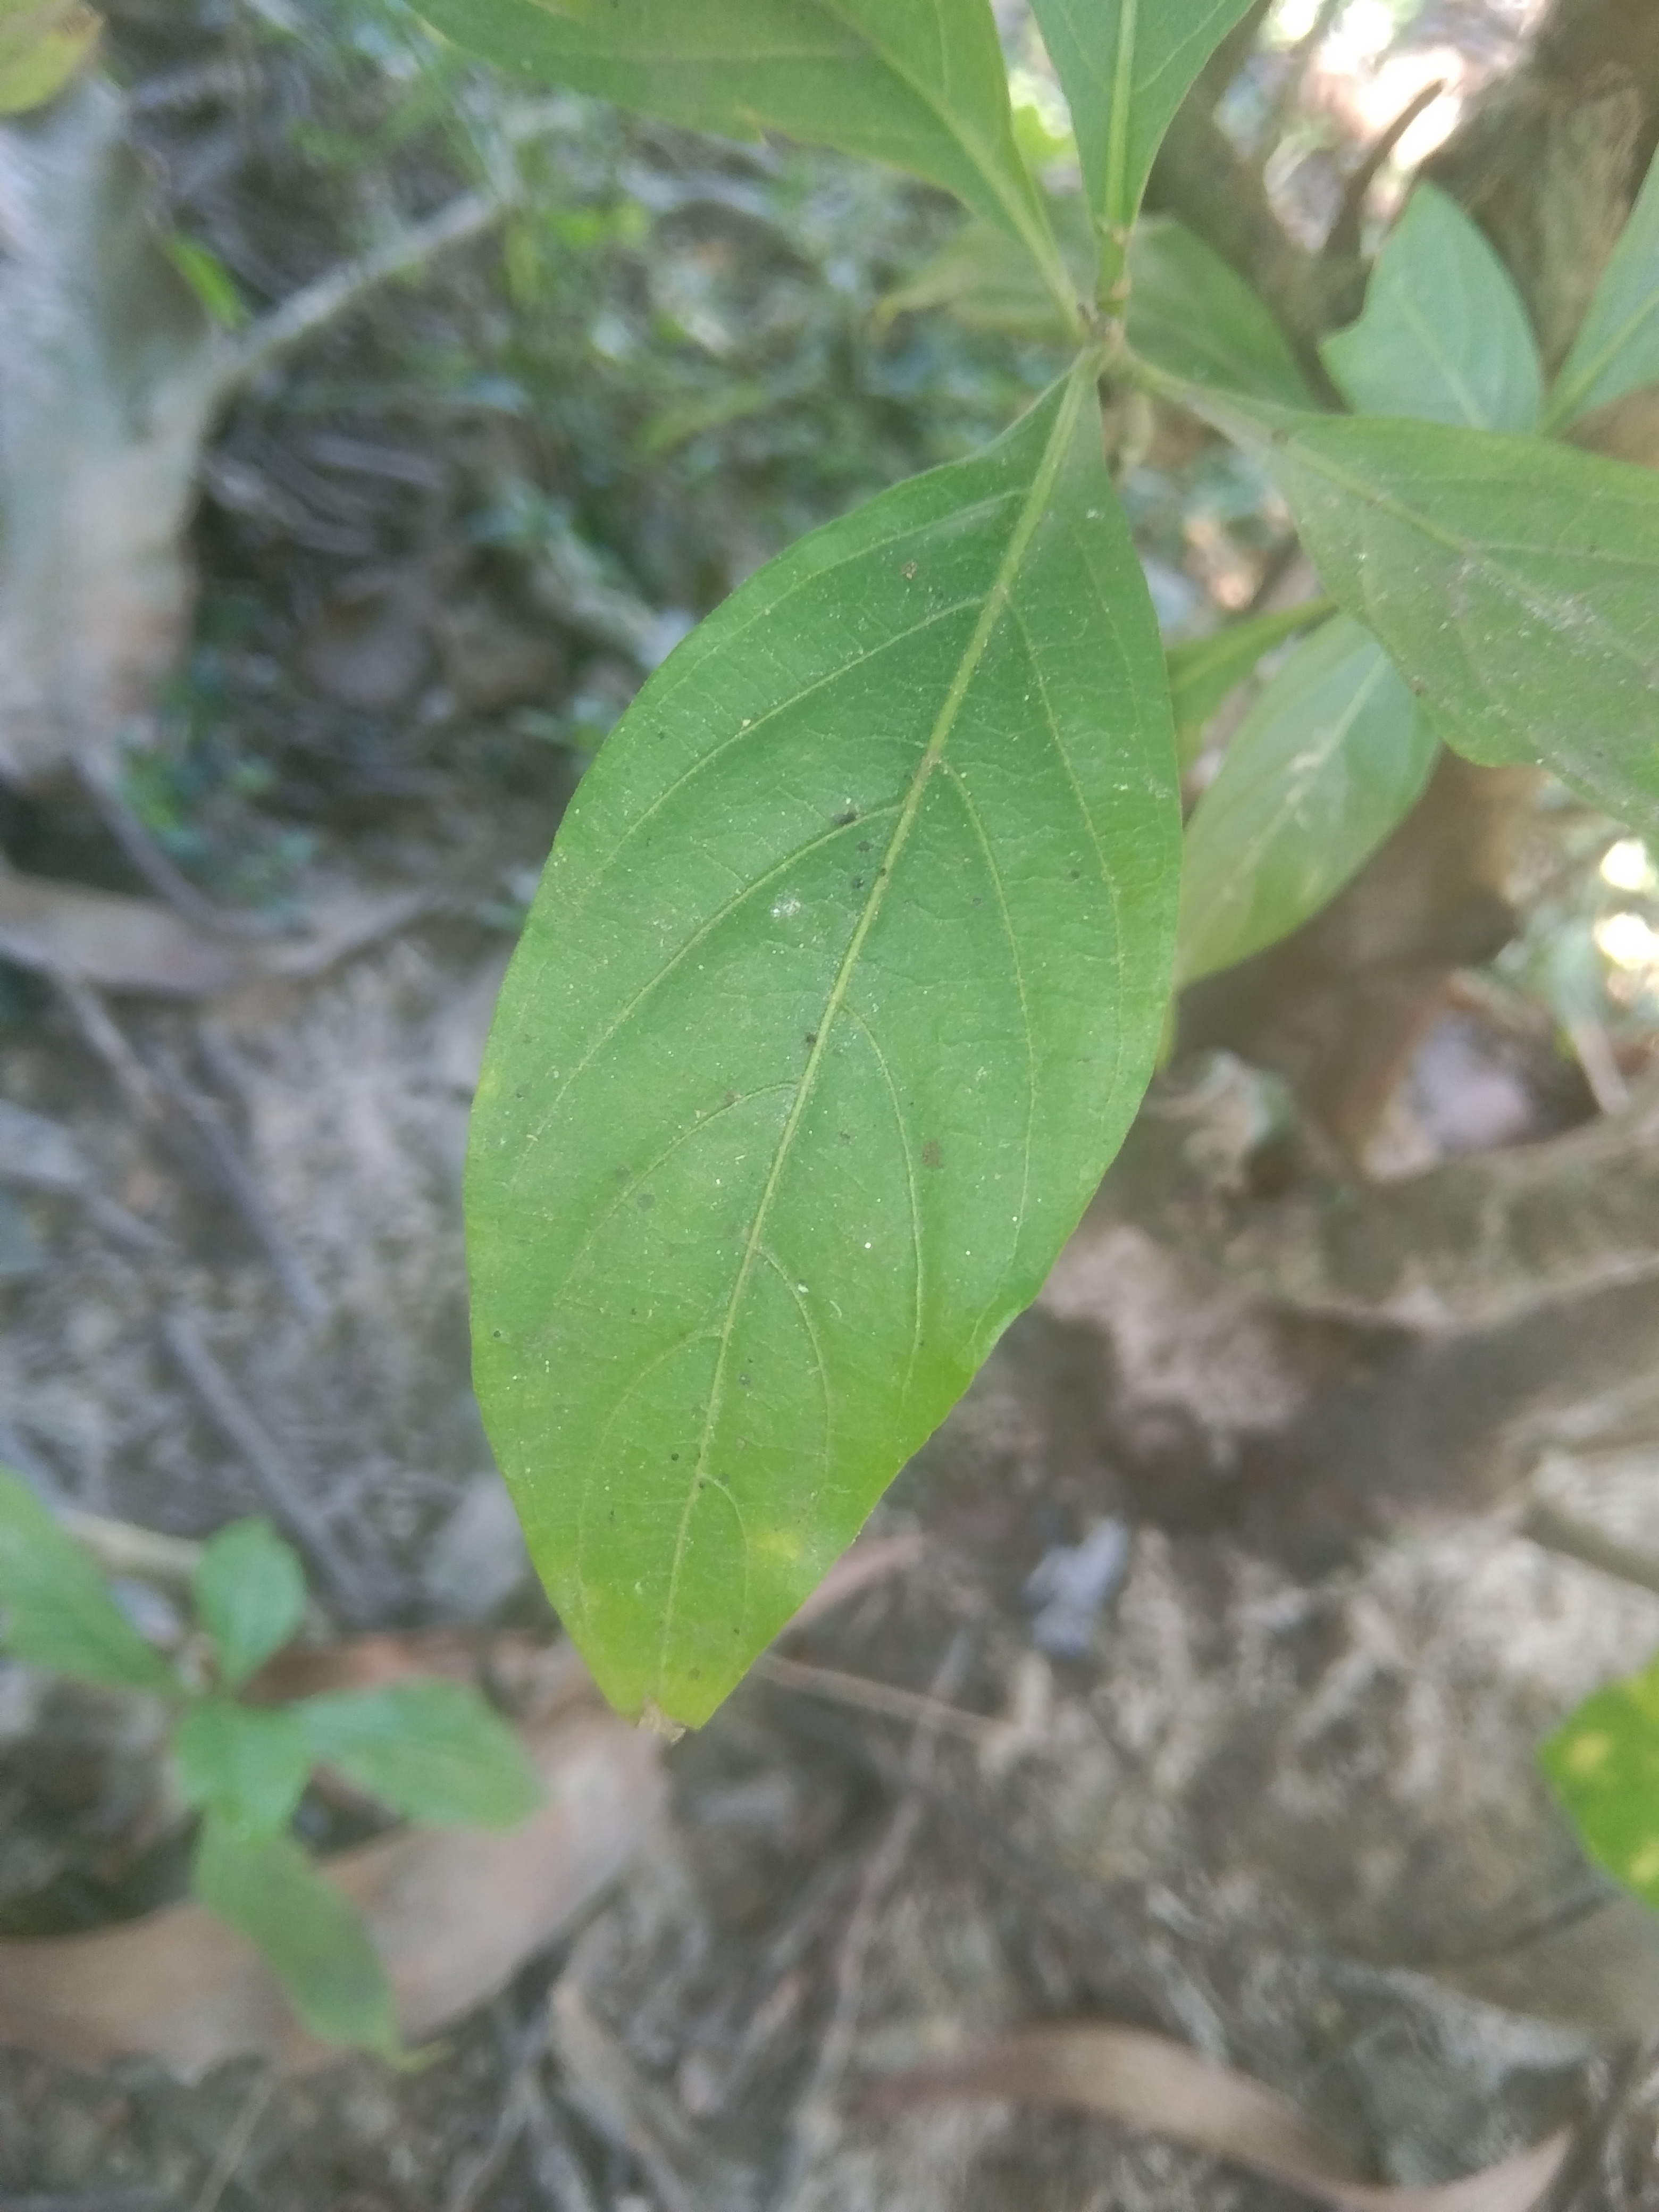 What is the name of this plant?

vasaka
